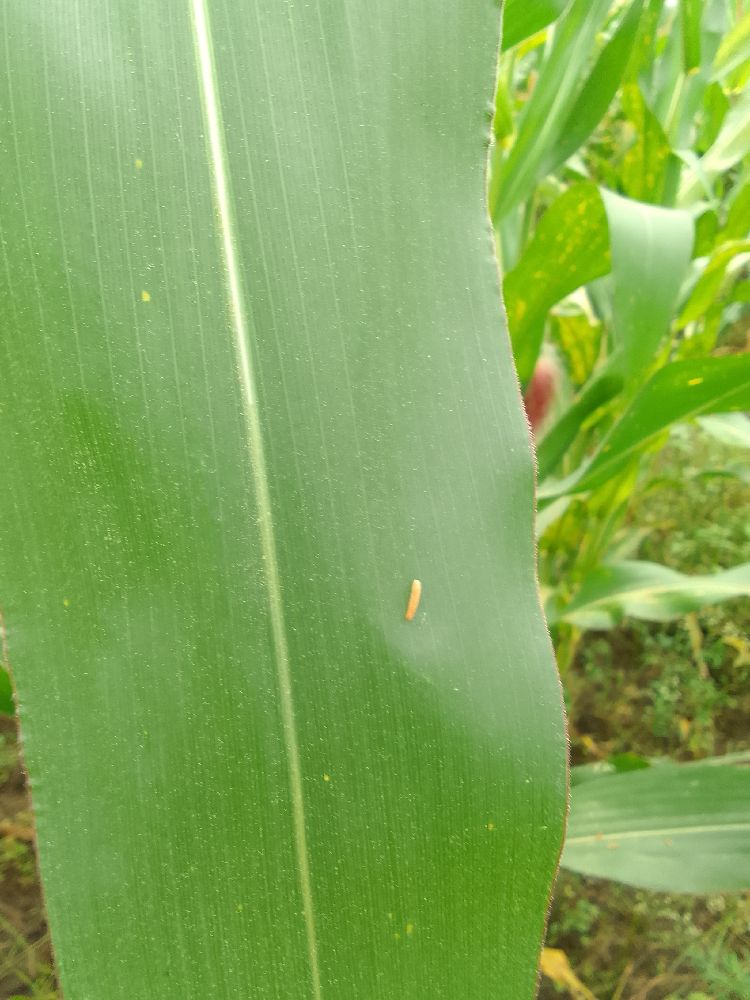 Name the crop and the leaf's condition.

maize, healthy
